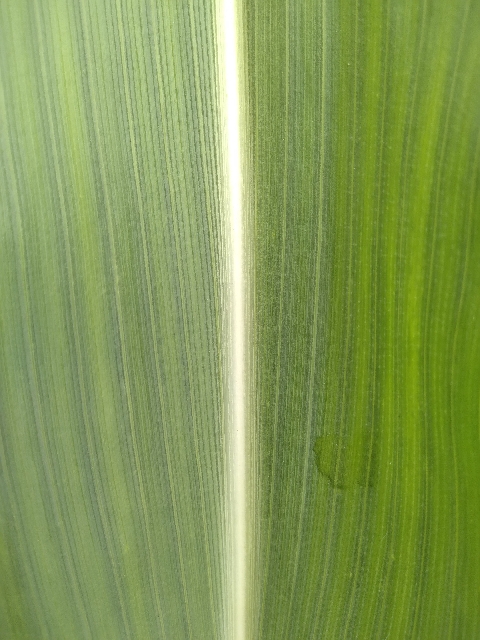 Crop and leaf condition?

maize, healthy
